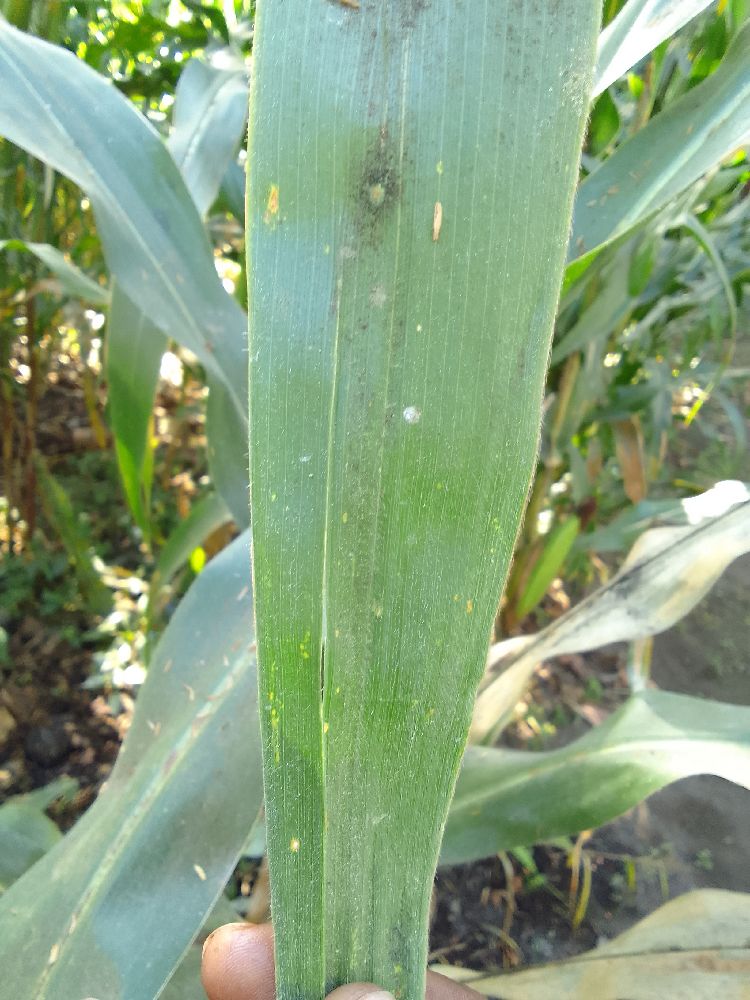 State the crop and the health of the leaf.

maize, healthy
